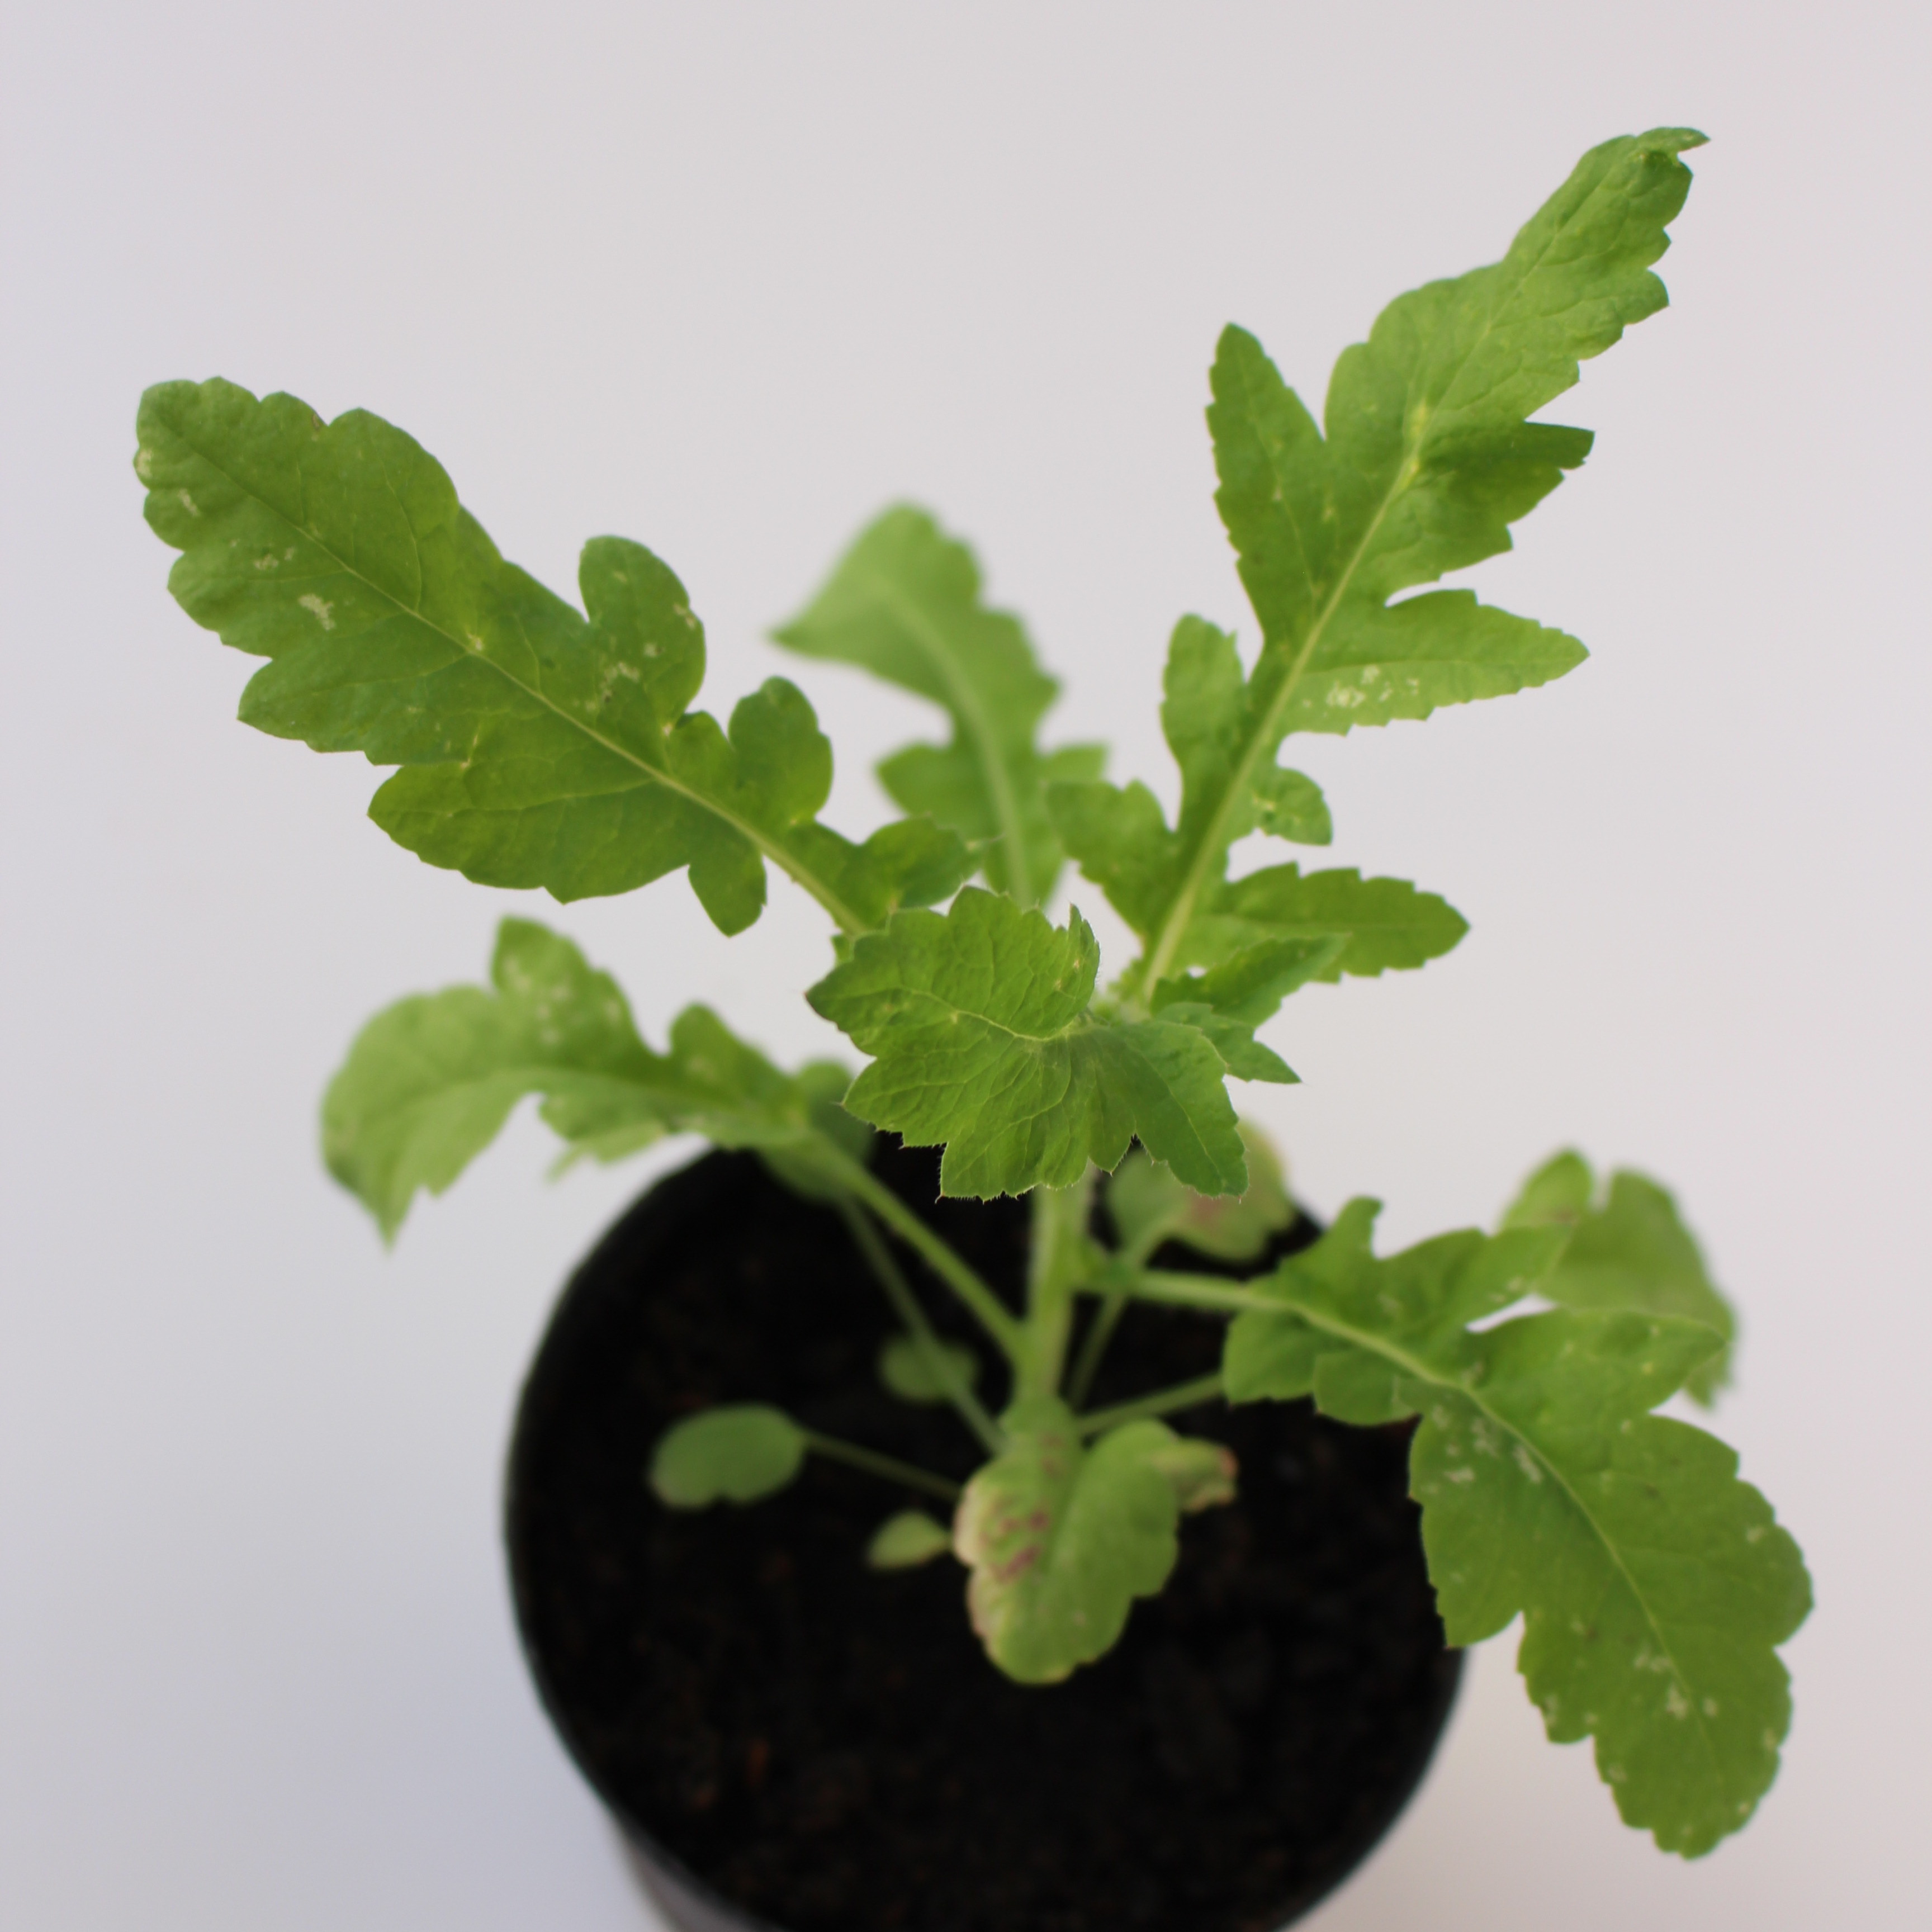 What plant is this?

Papaver rhoeas
